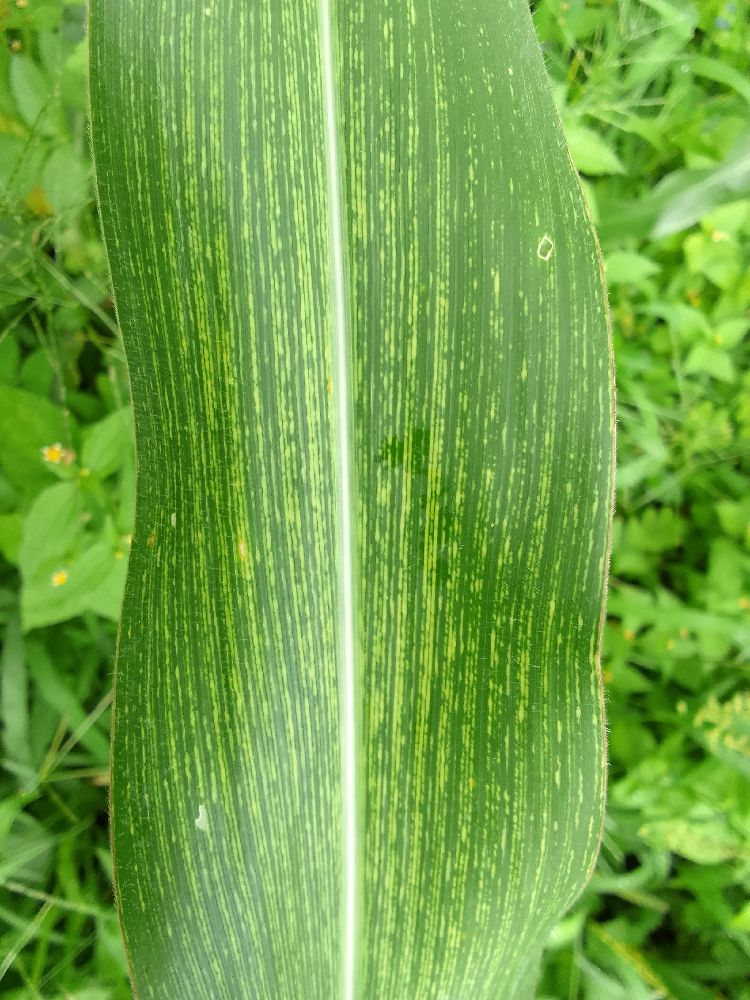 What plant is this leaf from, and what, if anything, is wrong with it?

maize, healthy
